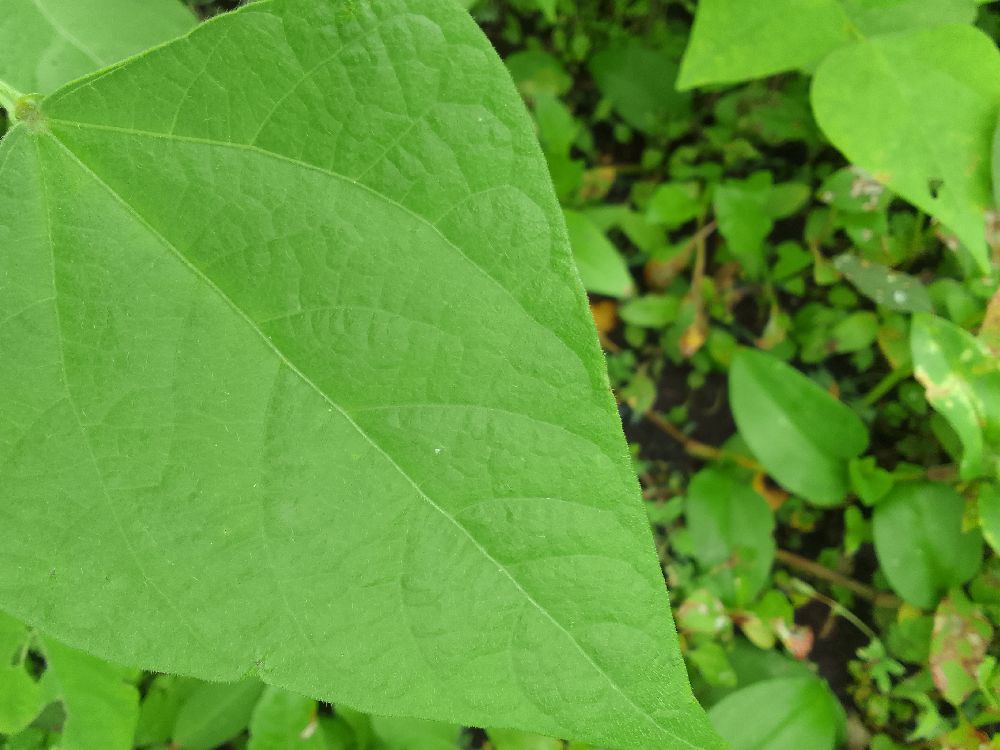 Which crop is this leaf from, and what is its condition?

common bean, healthy
